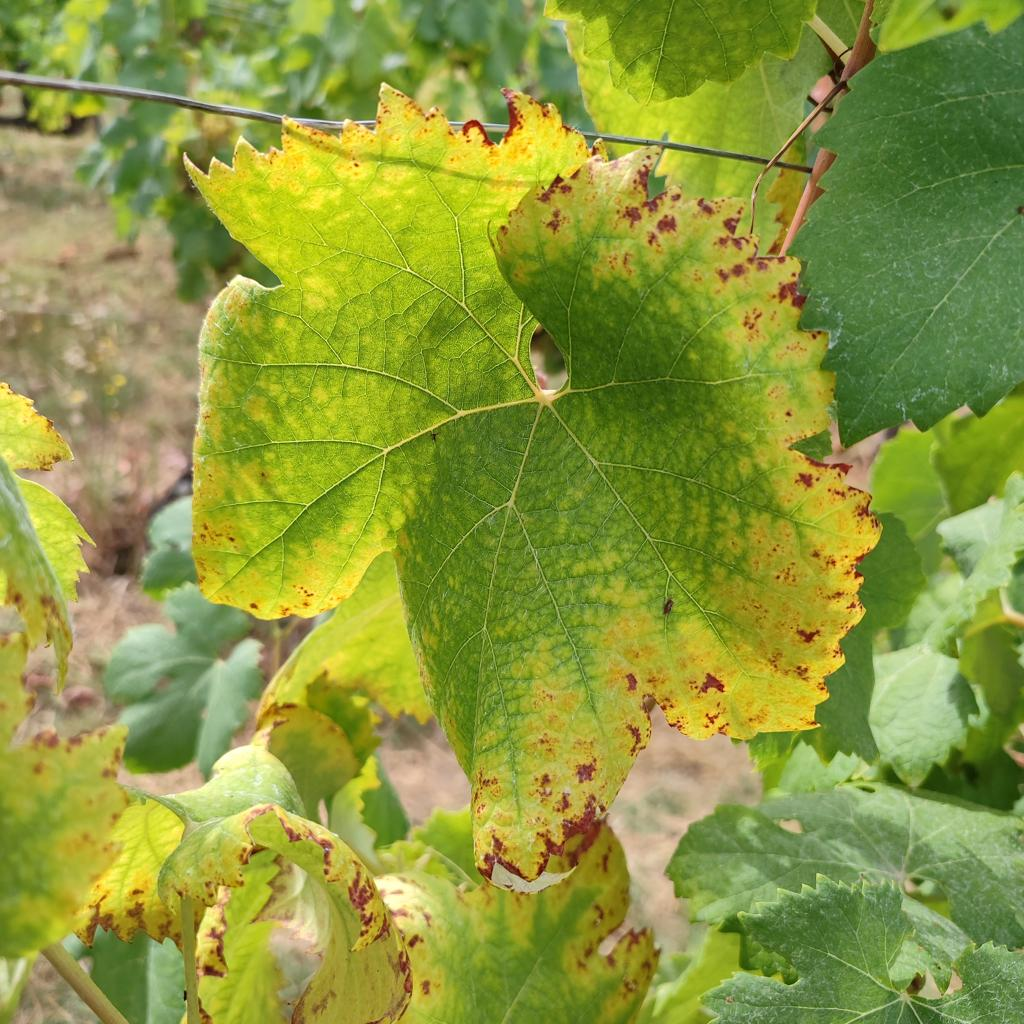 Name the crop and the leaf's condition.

grapevine, esca complex
